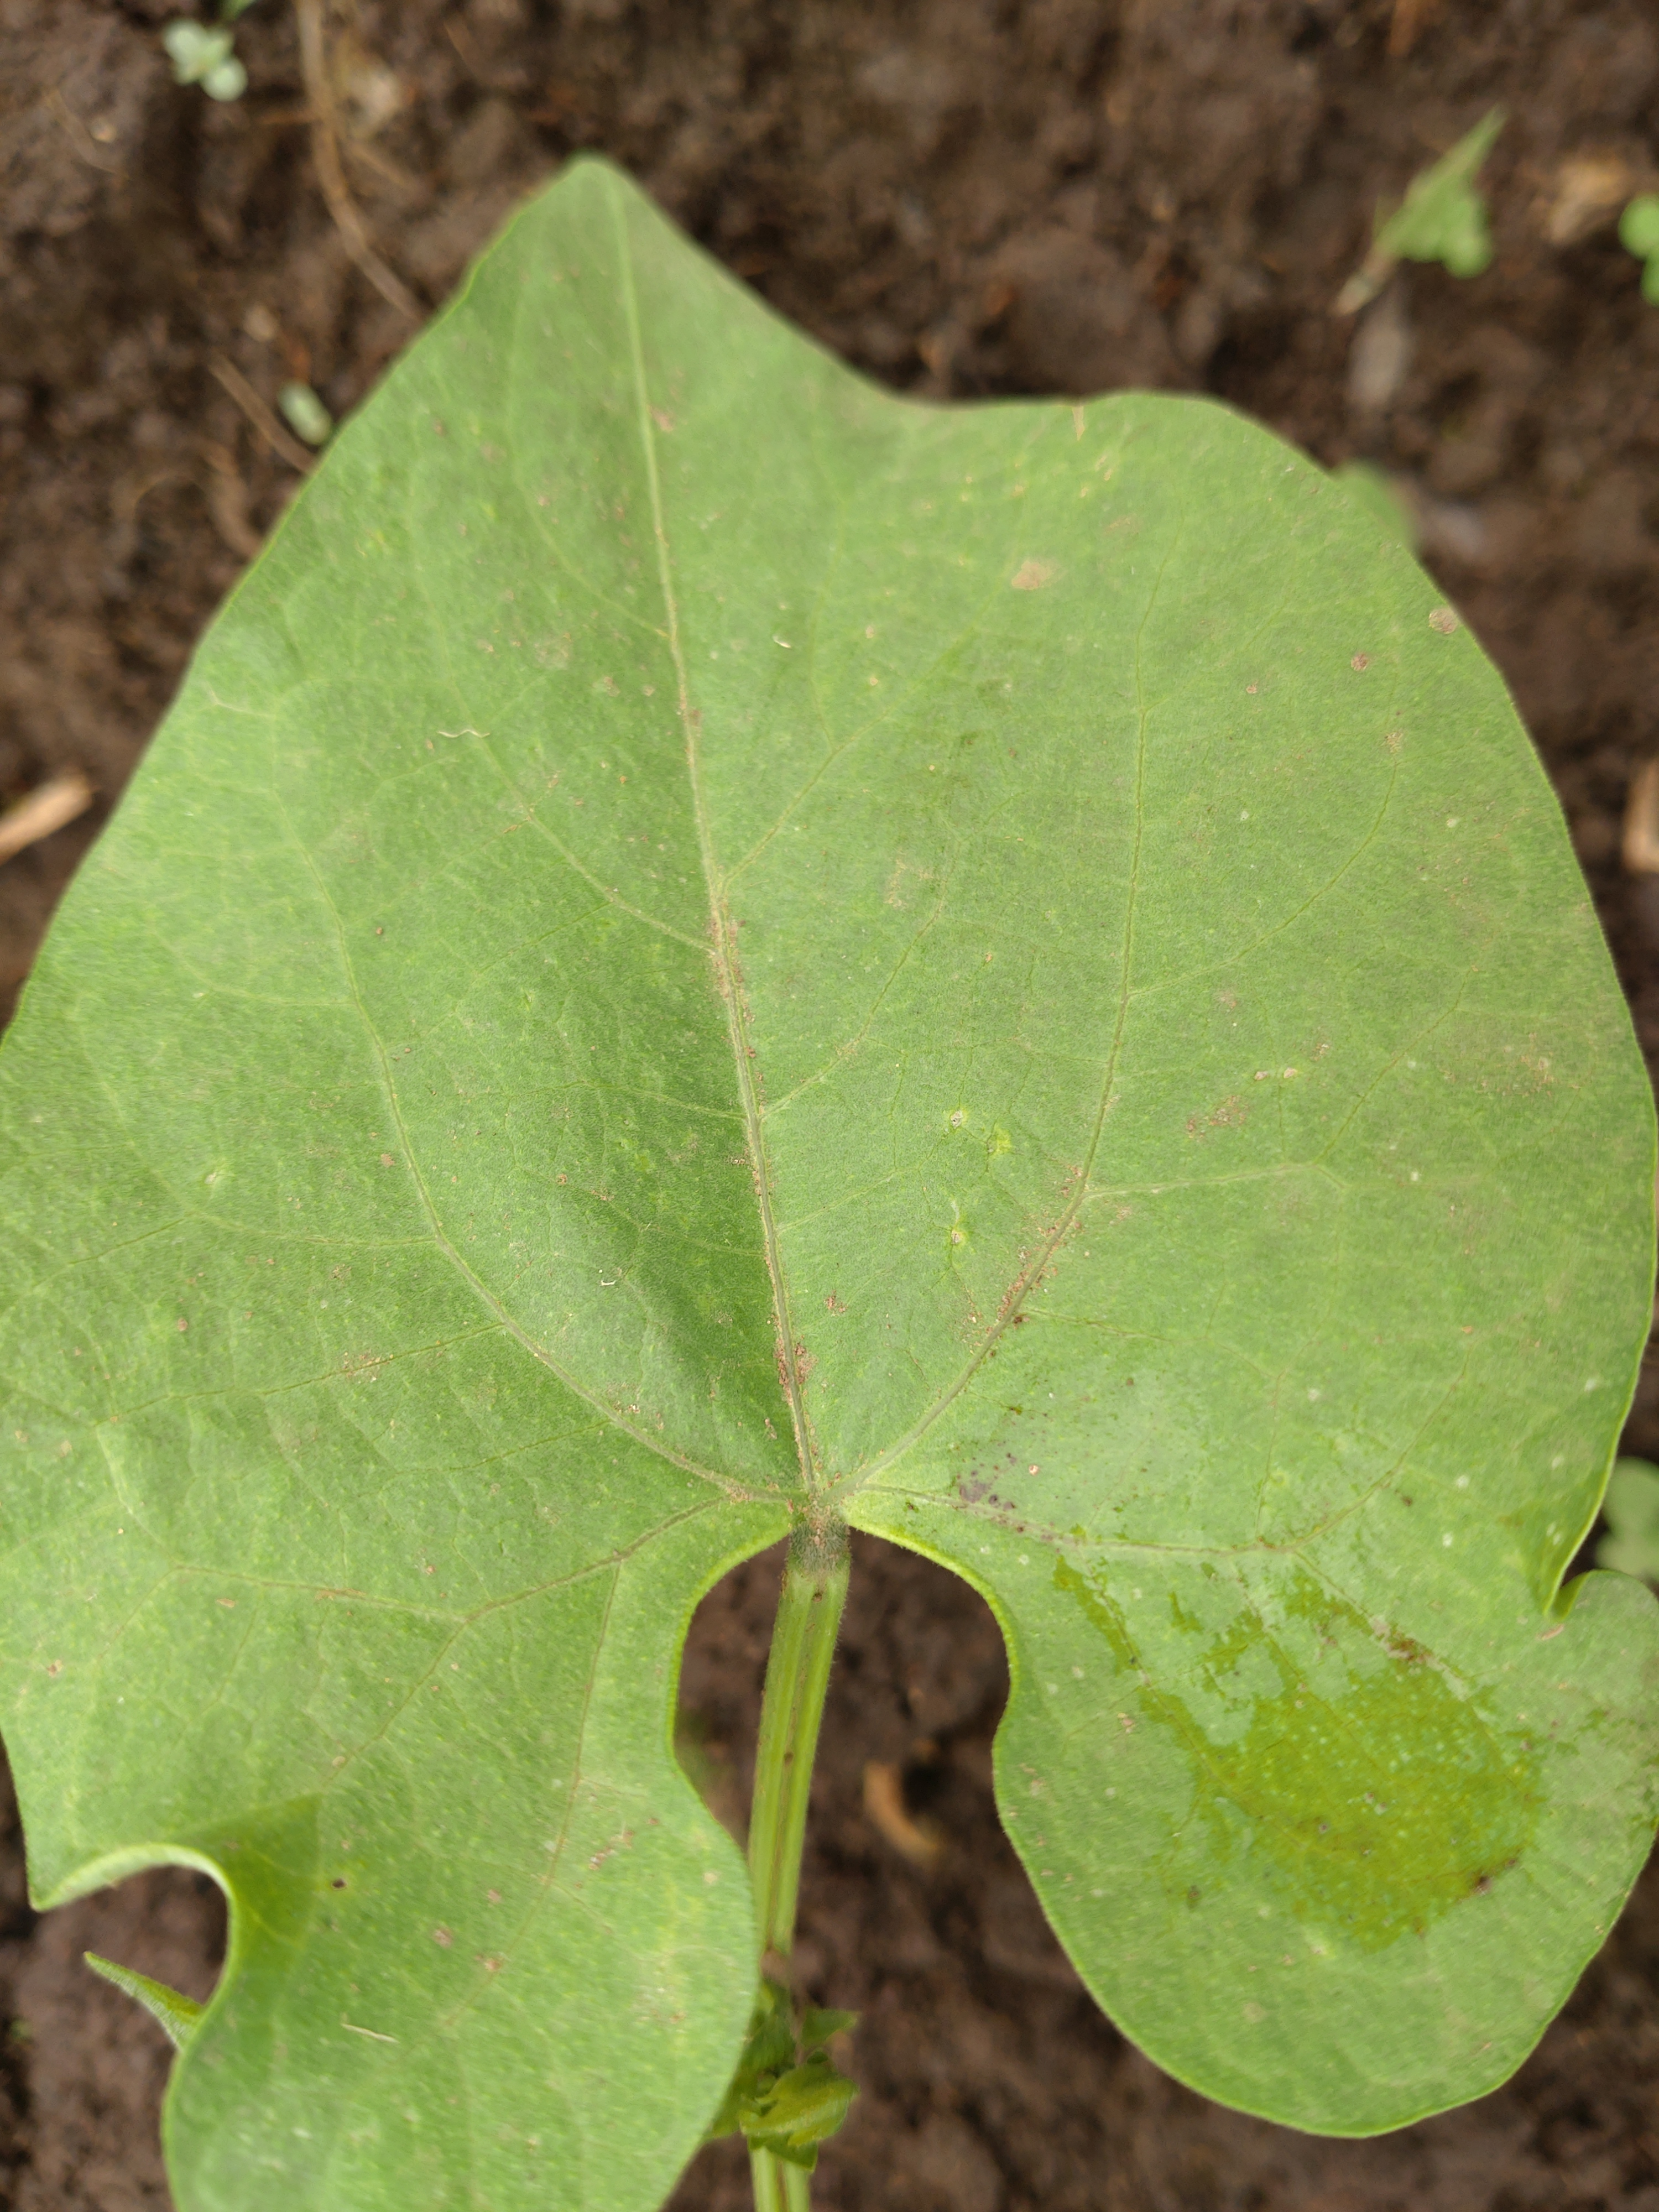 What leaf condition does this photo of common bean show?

healthy
